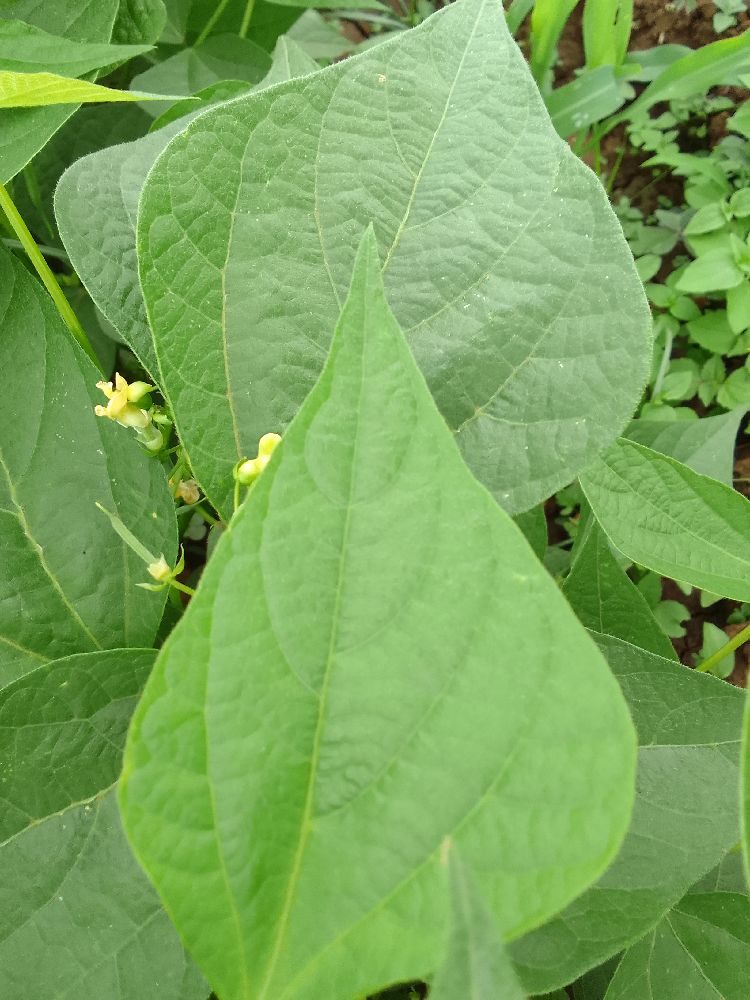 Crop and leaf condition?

common bean, healthy
